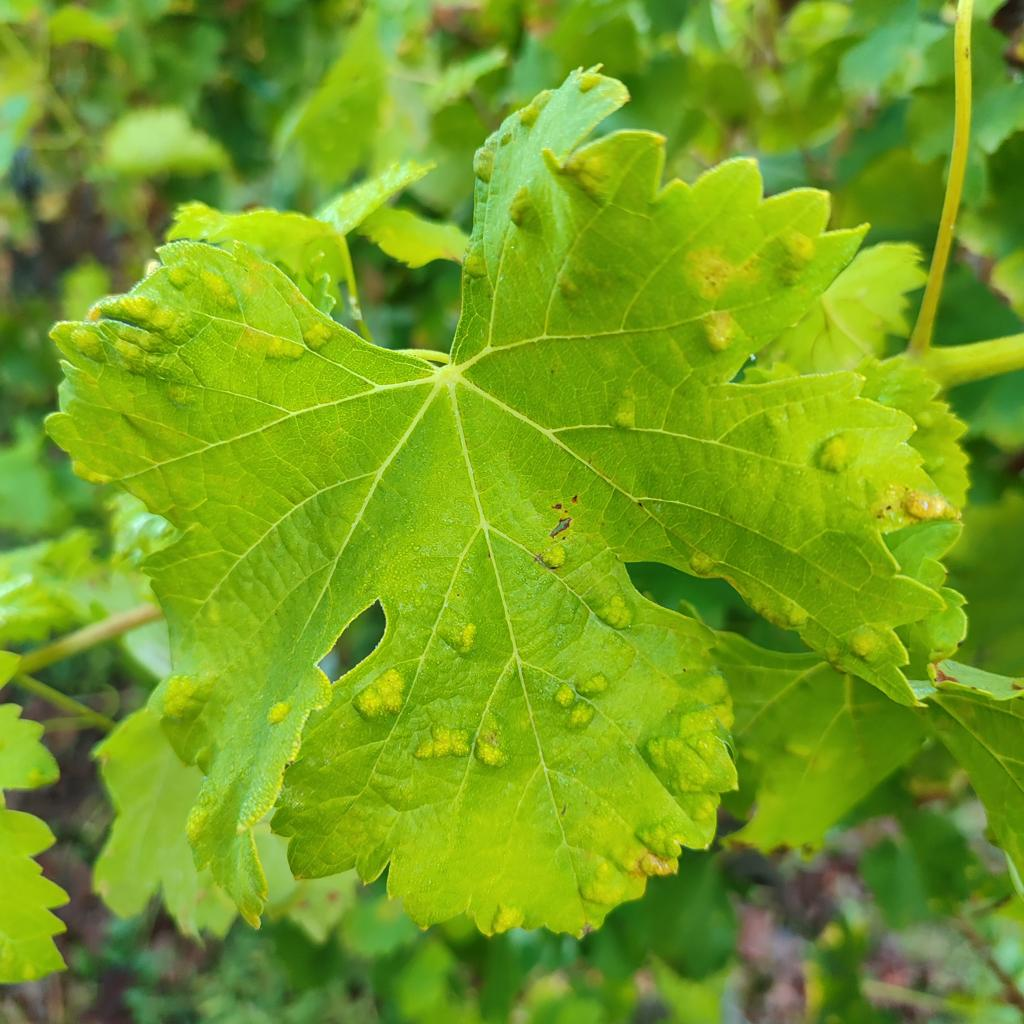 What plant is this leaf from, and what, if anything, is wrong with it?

grapevine, erineum mite
